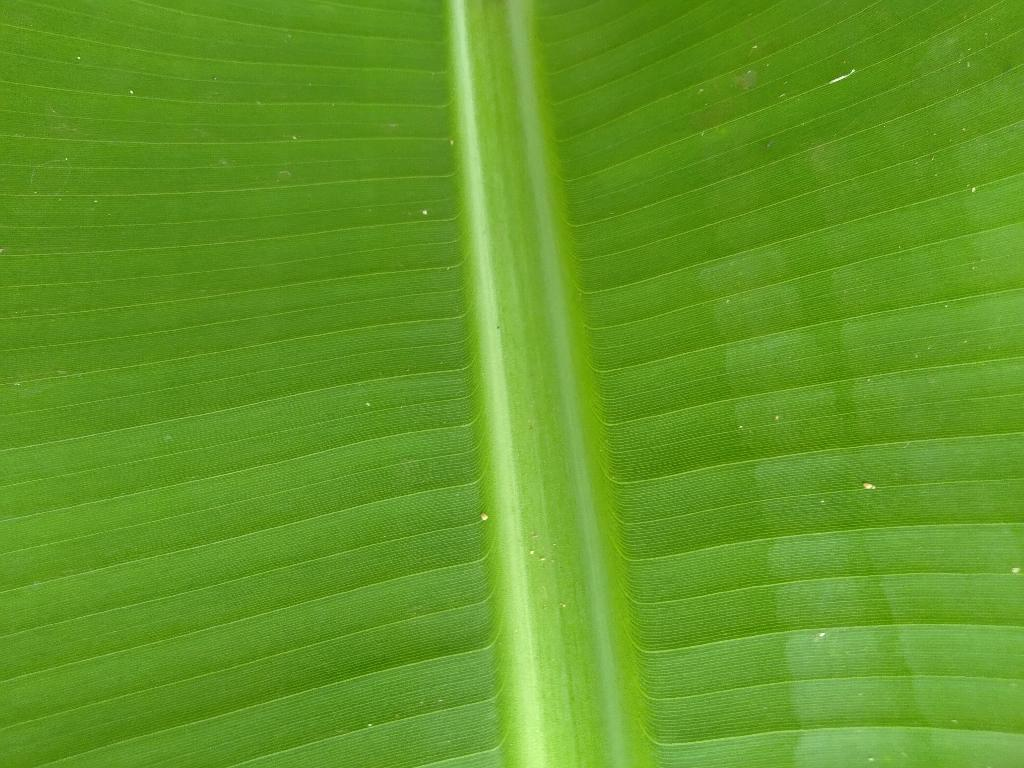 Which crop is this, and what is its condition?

banana, healthy
